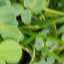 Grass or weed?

unstructured weed
